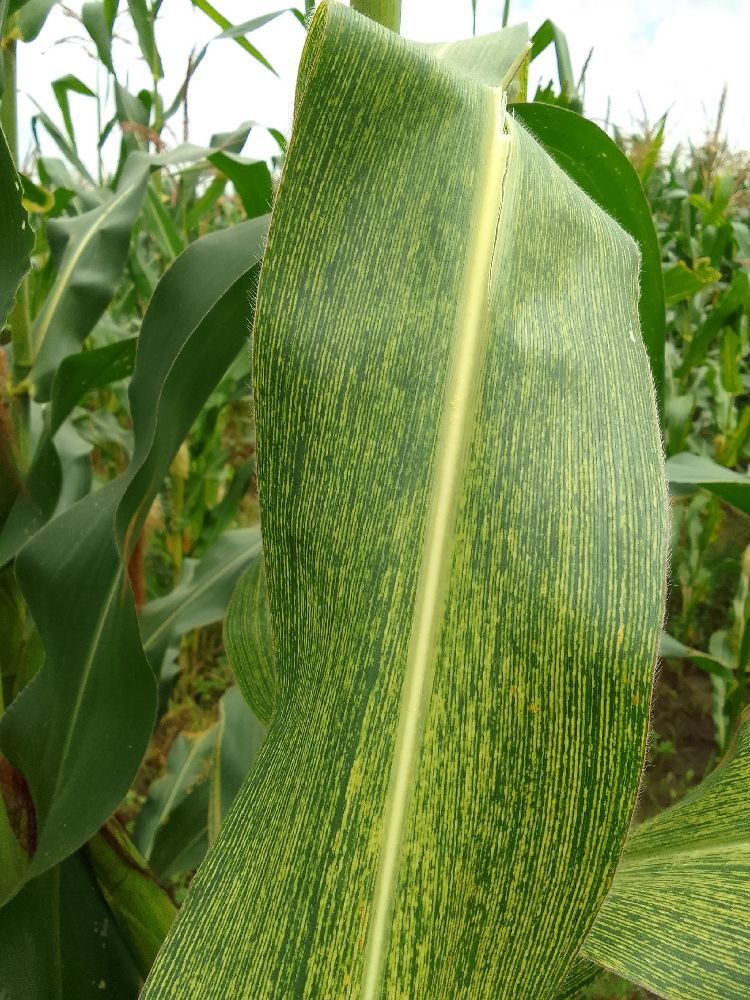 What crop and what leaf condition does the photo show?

maize, maize streak virus
